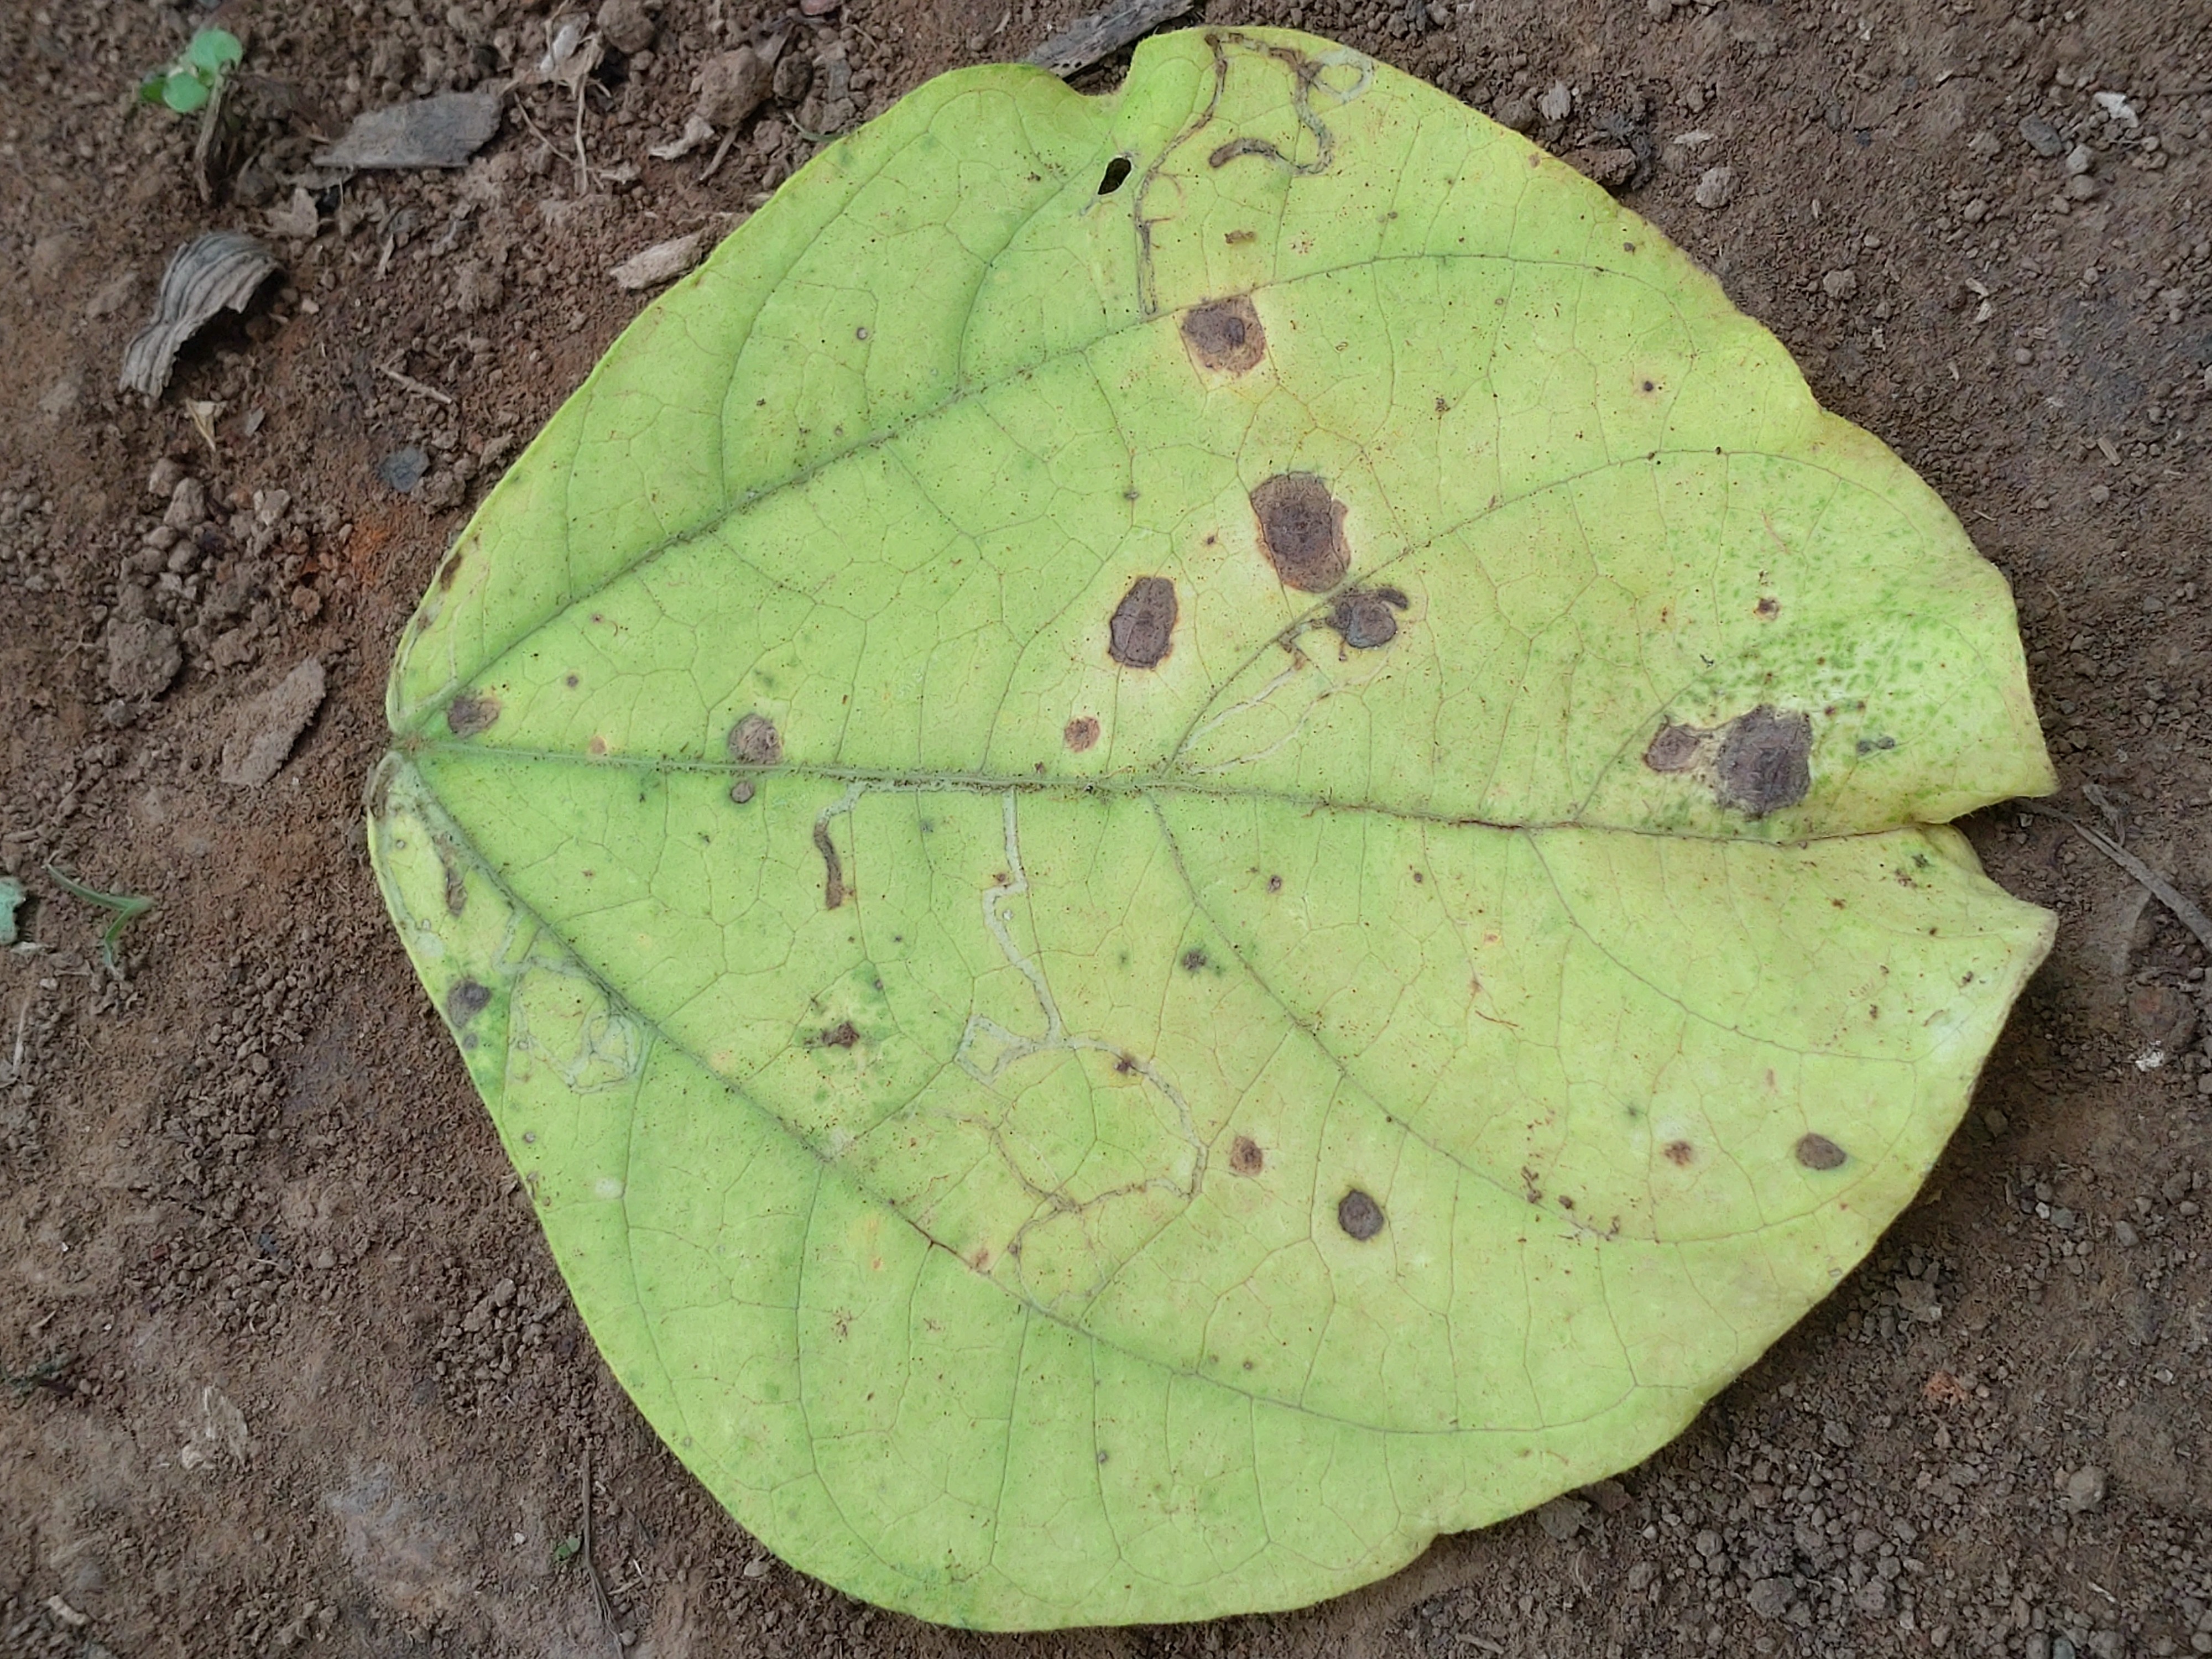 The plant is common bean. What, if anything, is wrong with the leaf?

anthracnose
